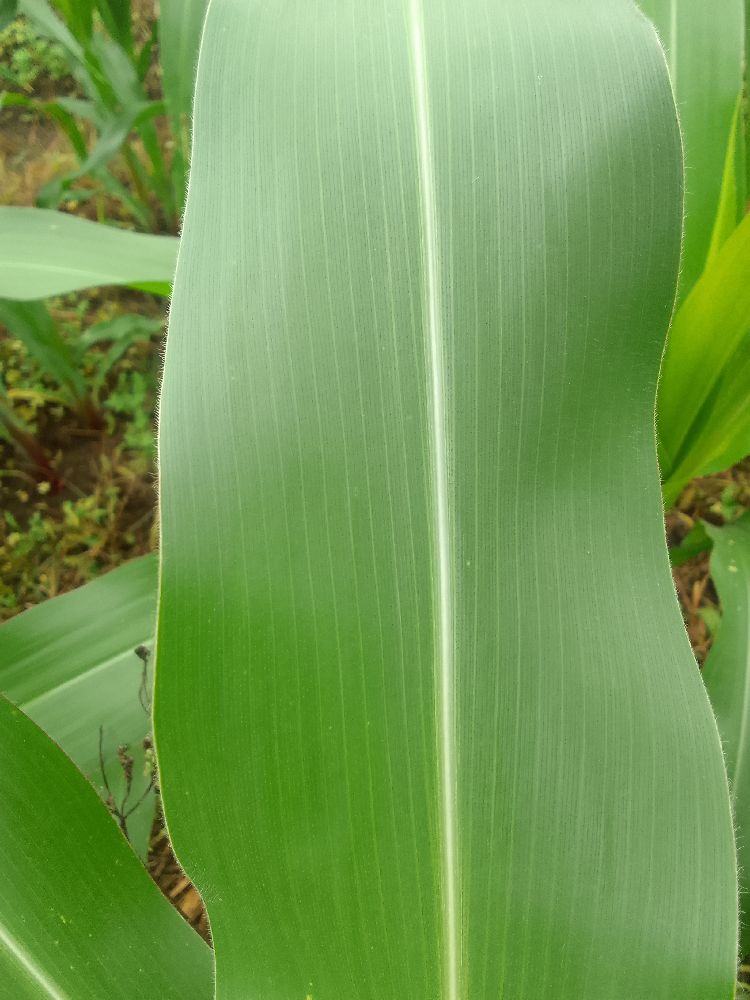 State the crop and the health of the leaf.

maize, healthy
